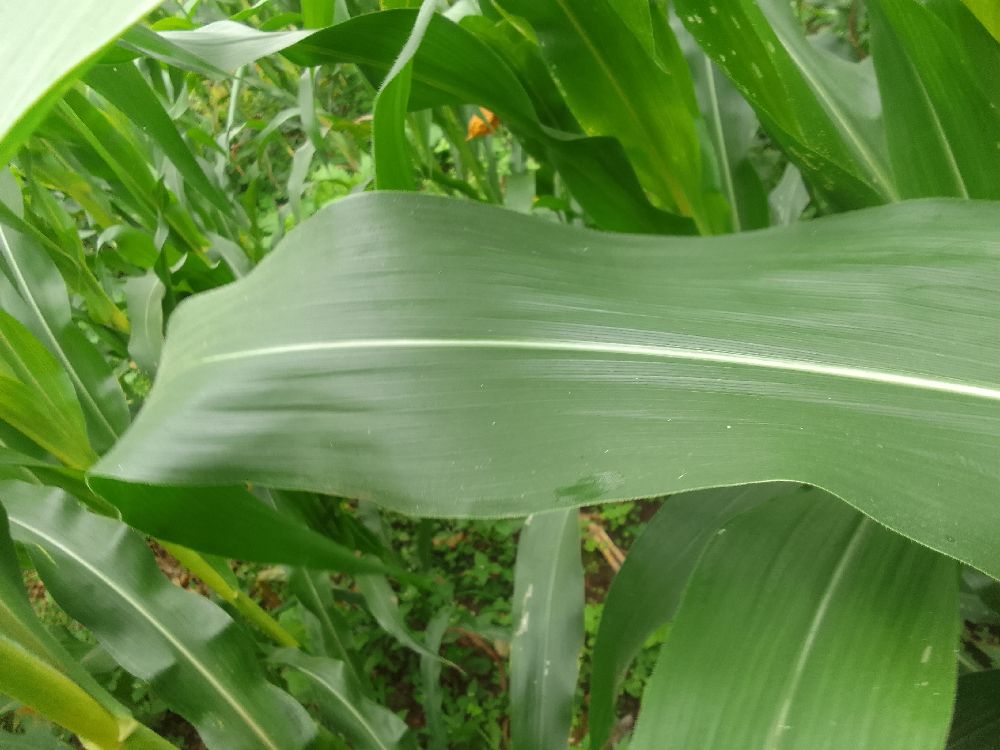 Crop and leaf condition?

maize, healthy
